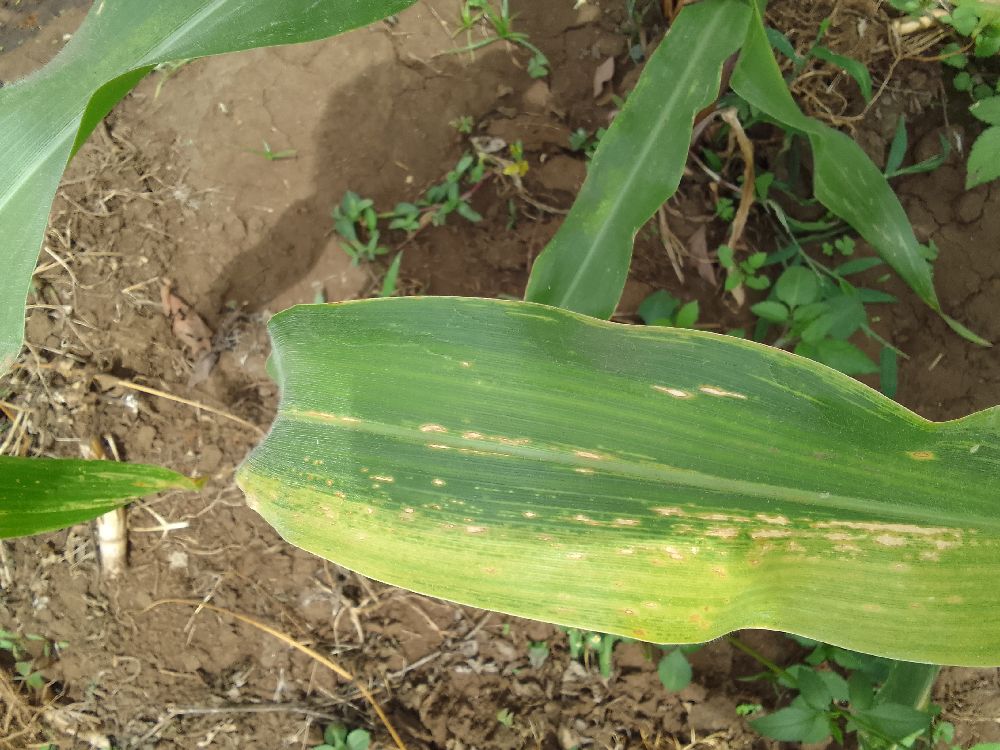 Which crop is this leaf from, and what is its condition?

maize, maize lethal necrosis
